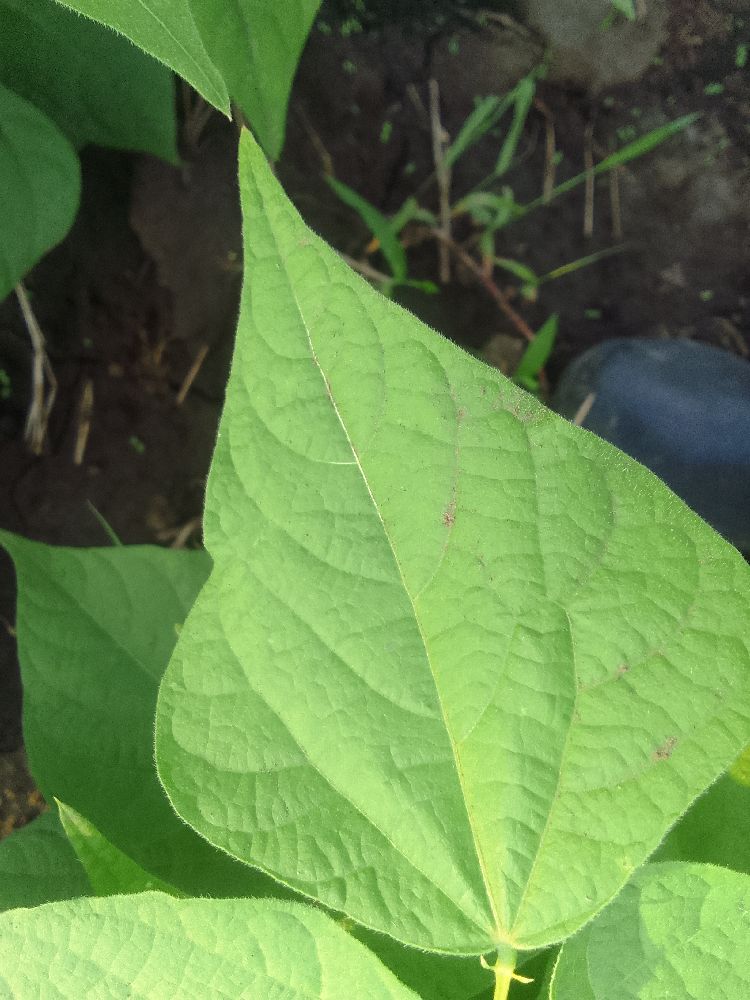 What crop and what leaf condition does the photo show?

common bean, healthy
